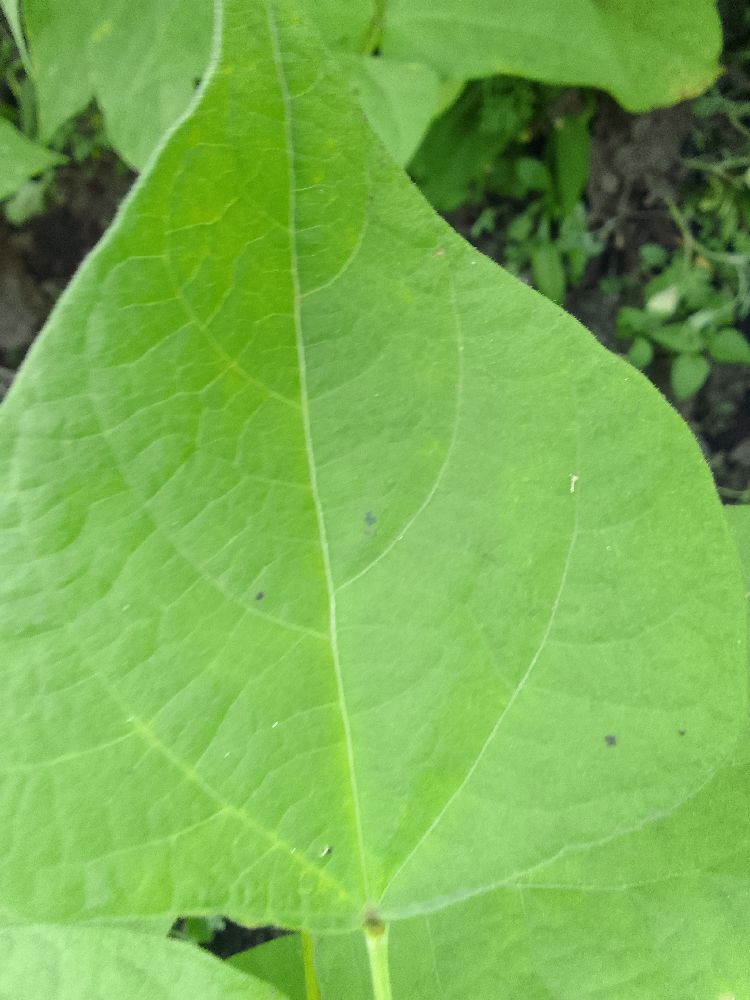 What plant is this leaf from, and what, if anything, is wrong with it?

common bean, healthy
